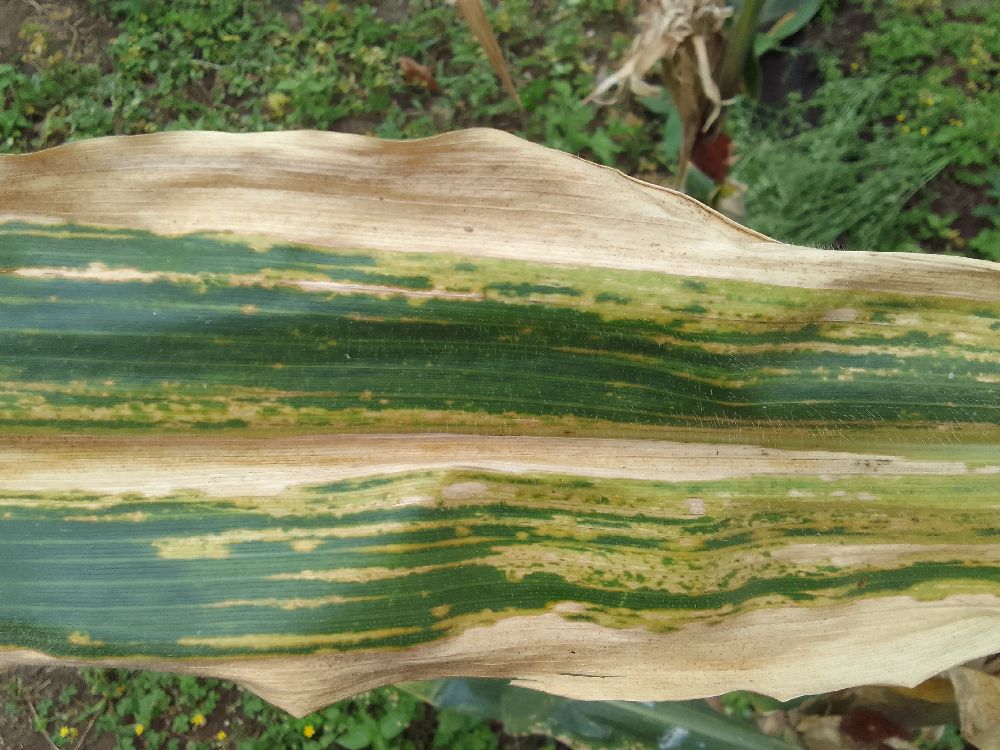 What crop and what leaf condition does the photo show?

maize, maize lethal necrosis
